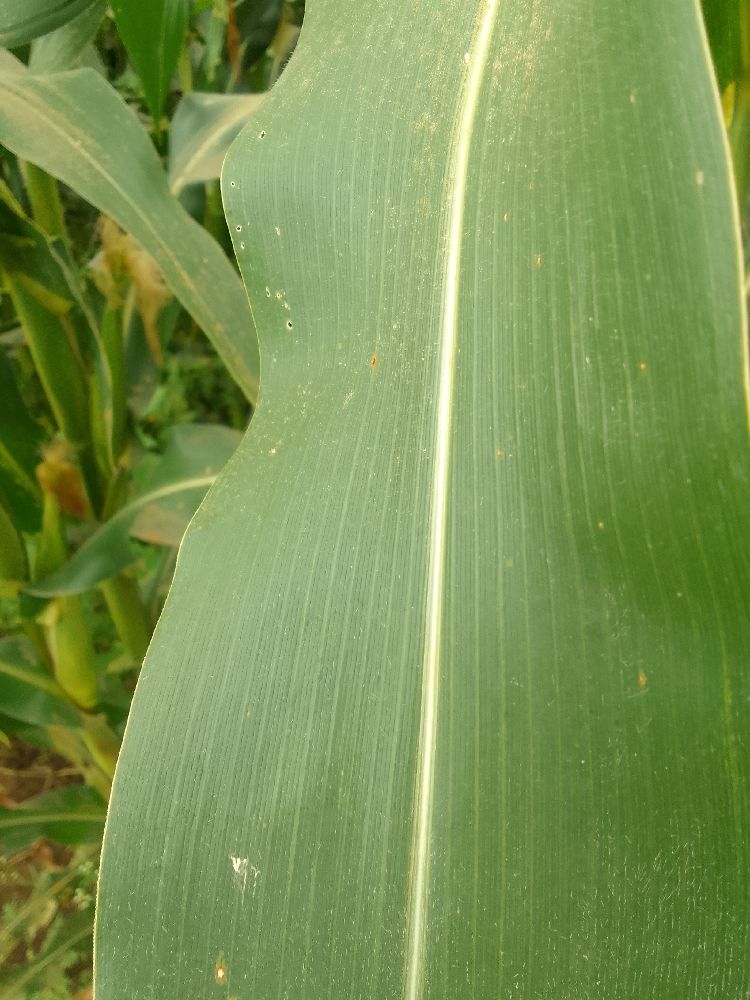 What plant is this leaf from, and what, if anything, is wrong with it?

maize, healthy
